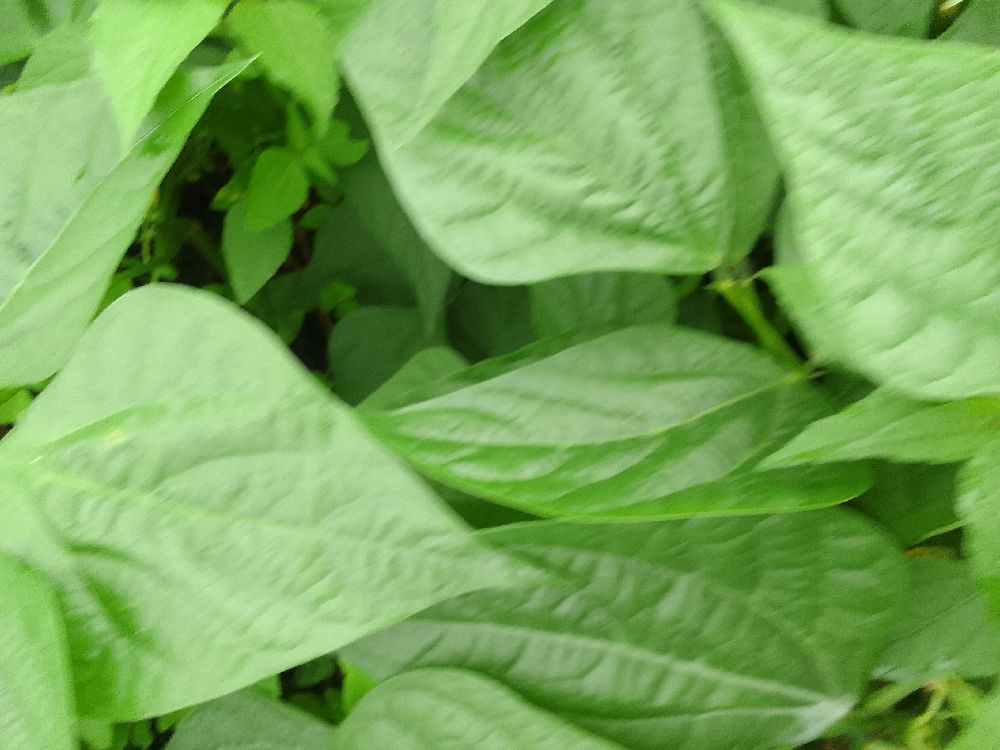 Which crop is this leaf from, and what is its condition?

common bean, healthy
